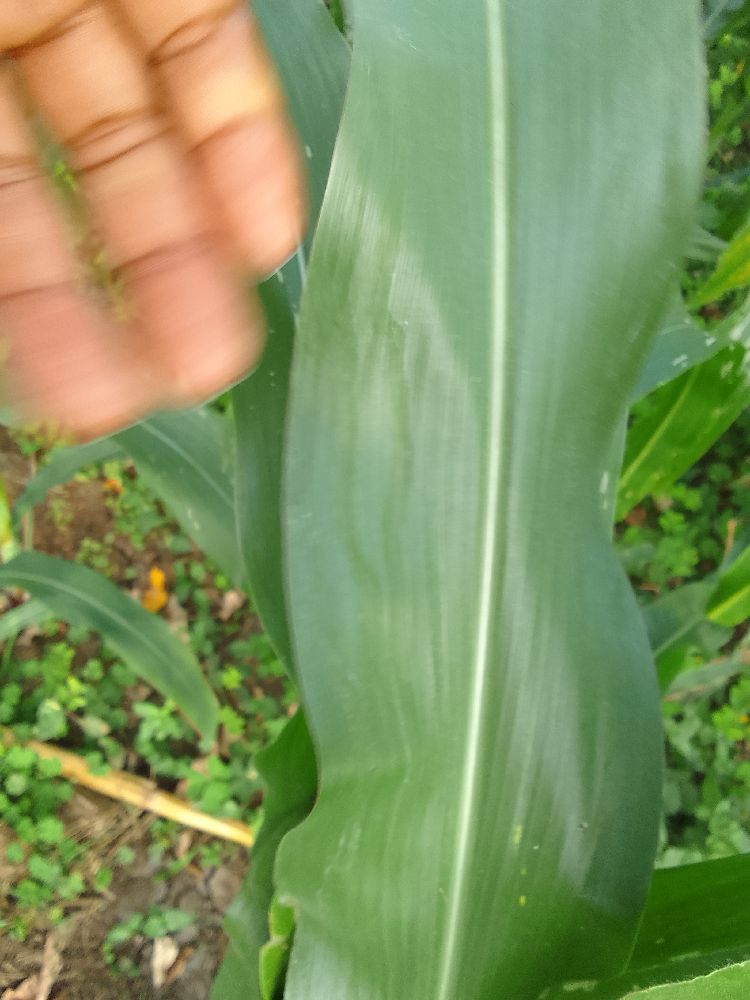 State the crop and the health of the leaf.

maize, healthy
